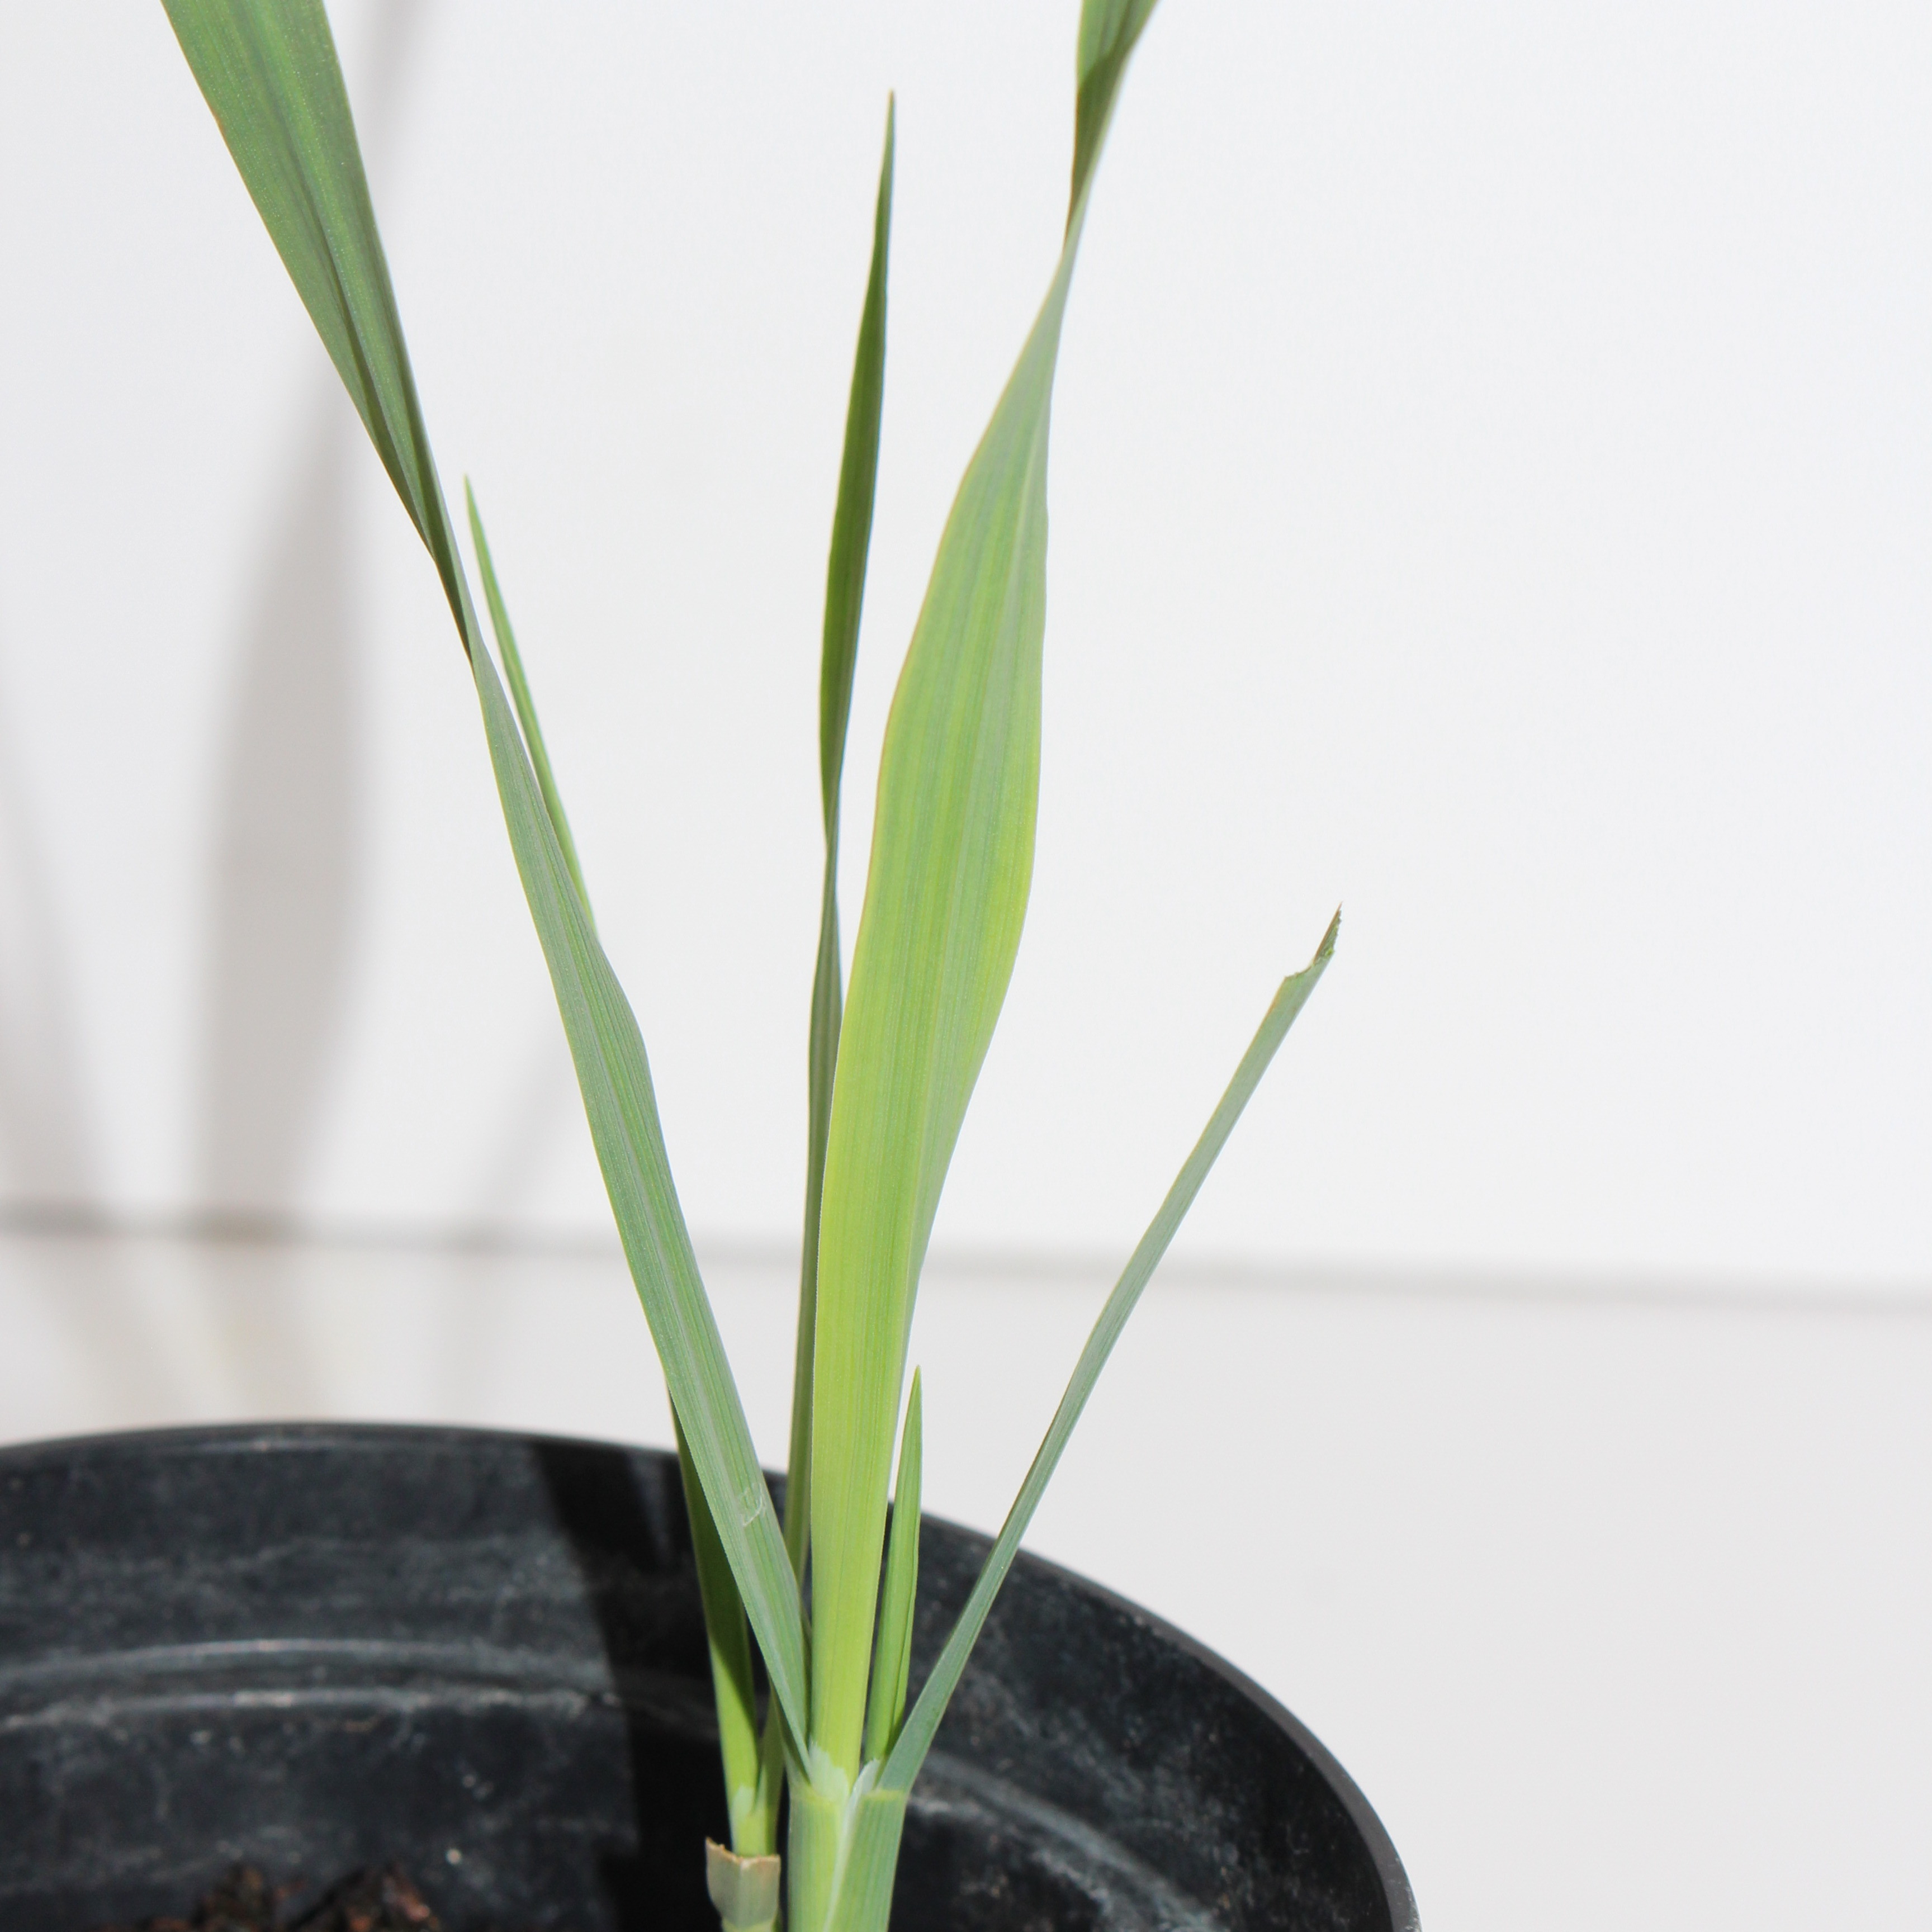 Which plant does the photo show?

Avena sterilis
